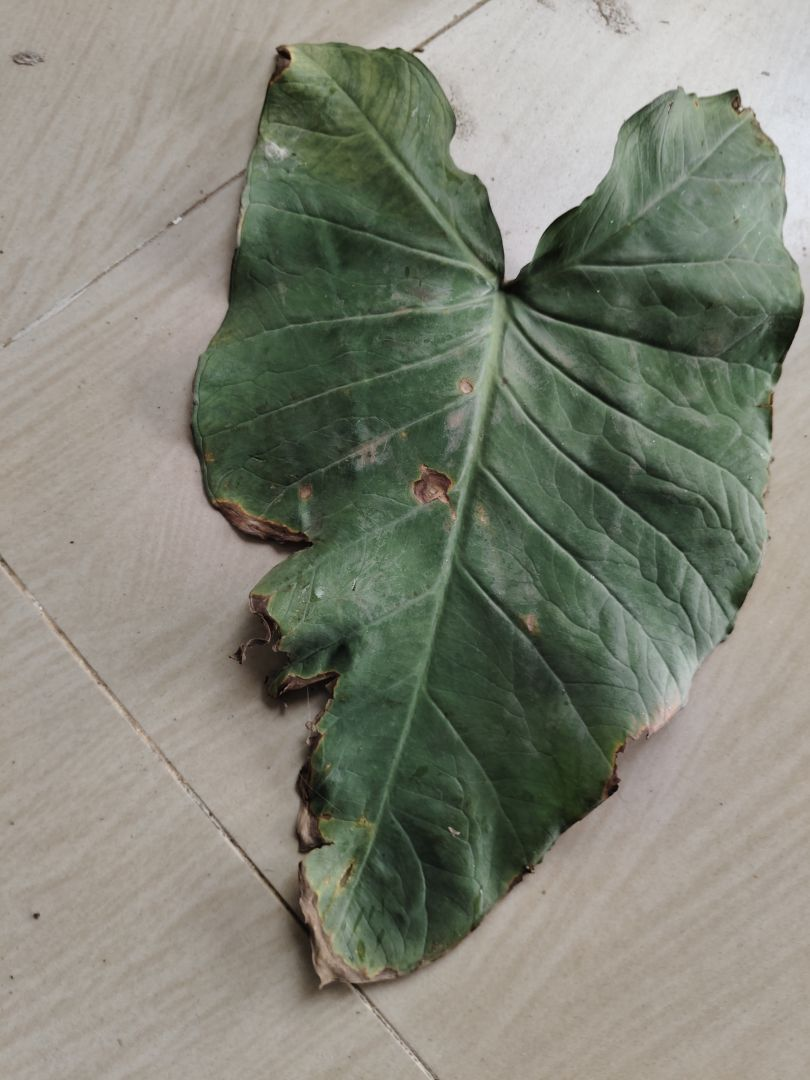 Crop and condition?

taro, leaf blight
